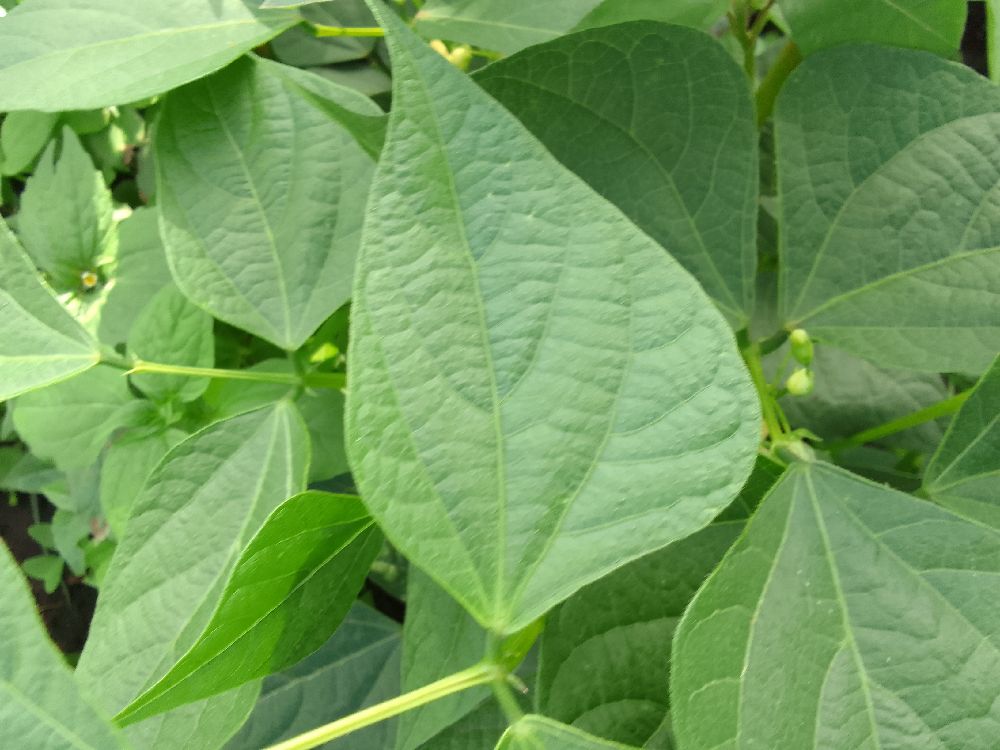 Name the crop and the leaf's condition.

common bean, healthy
